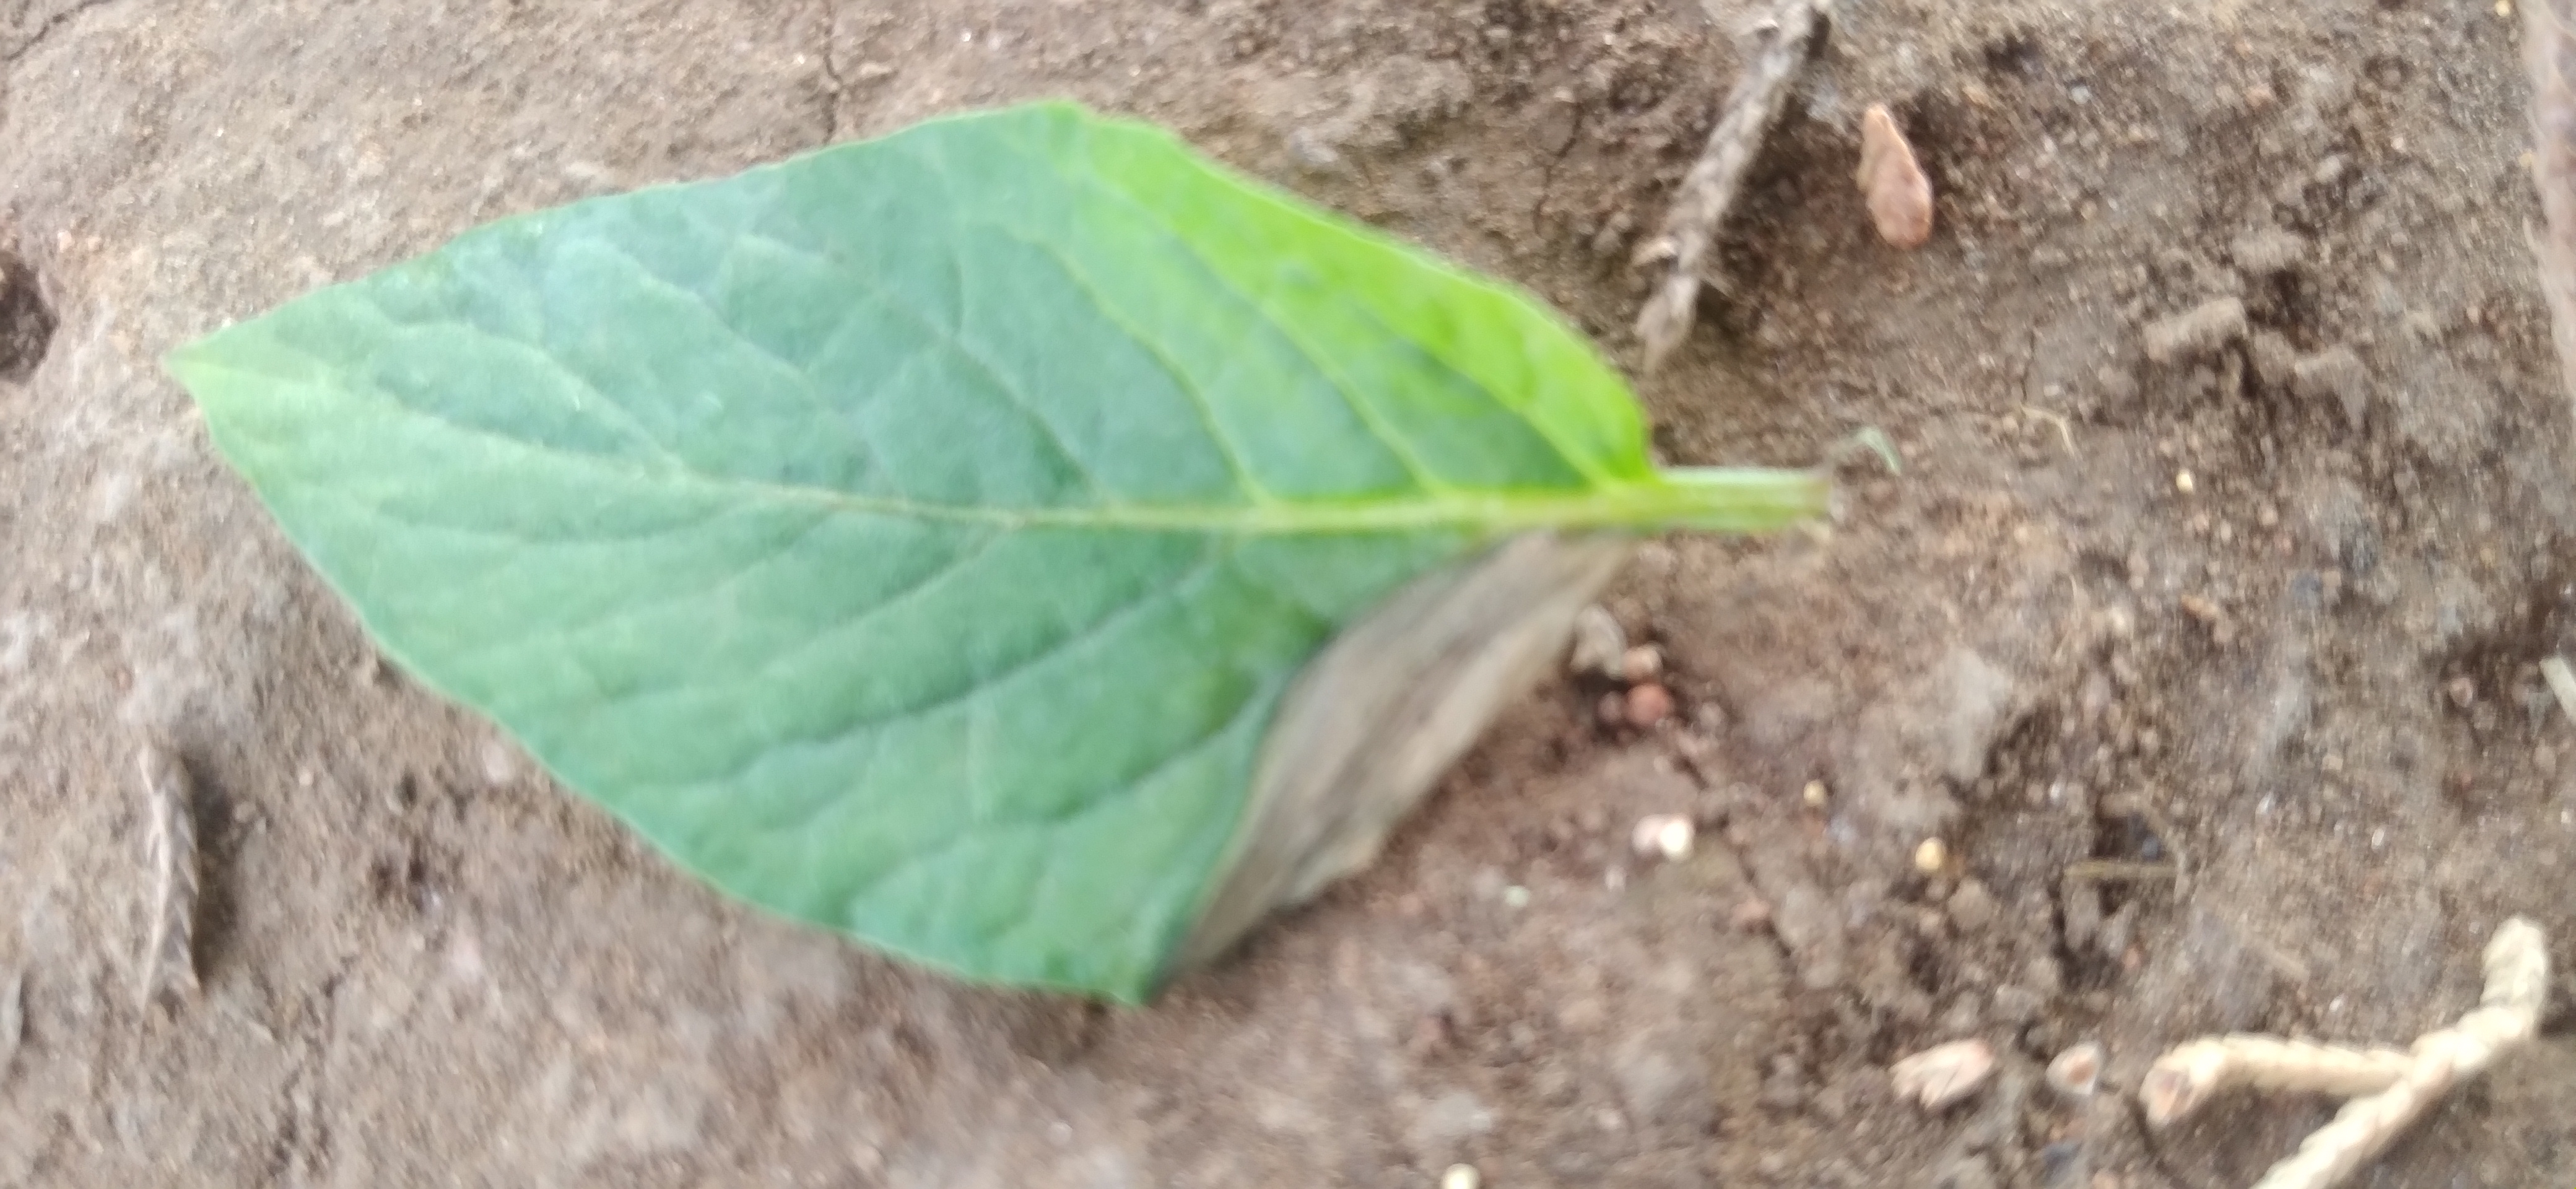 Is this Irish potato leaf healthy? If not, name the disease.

early blight
